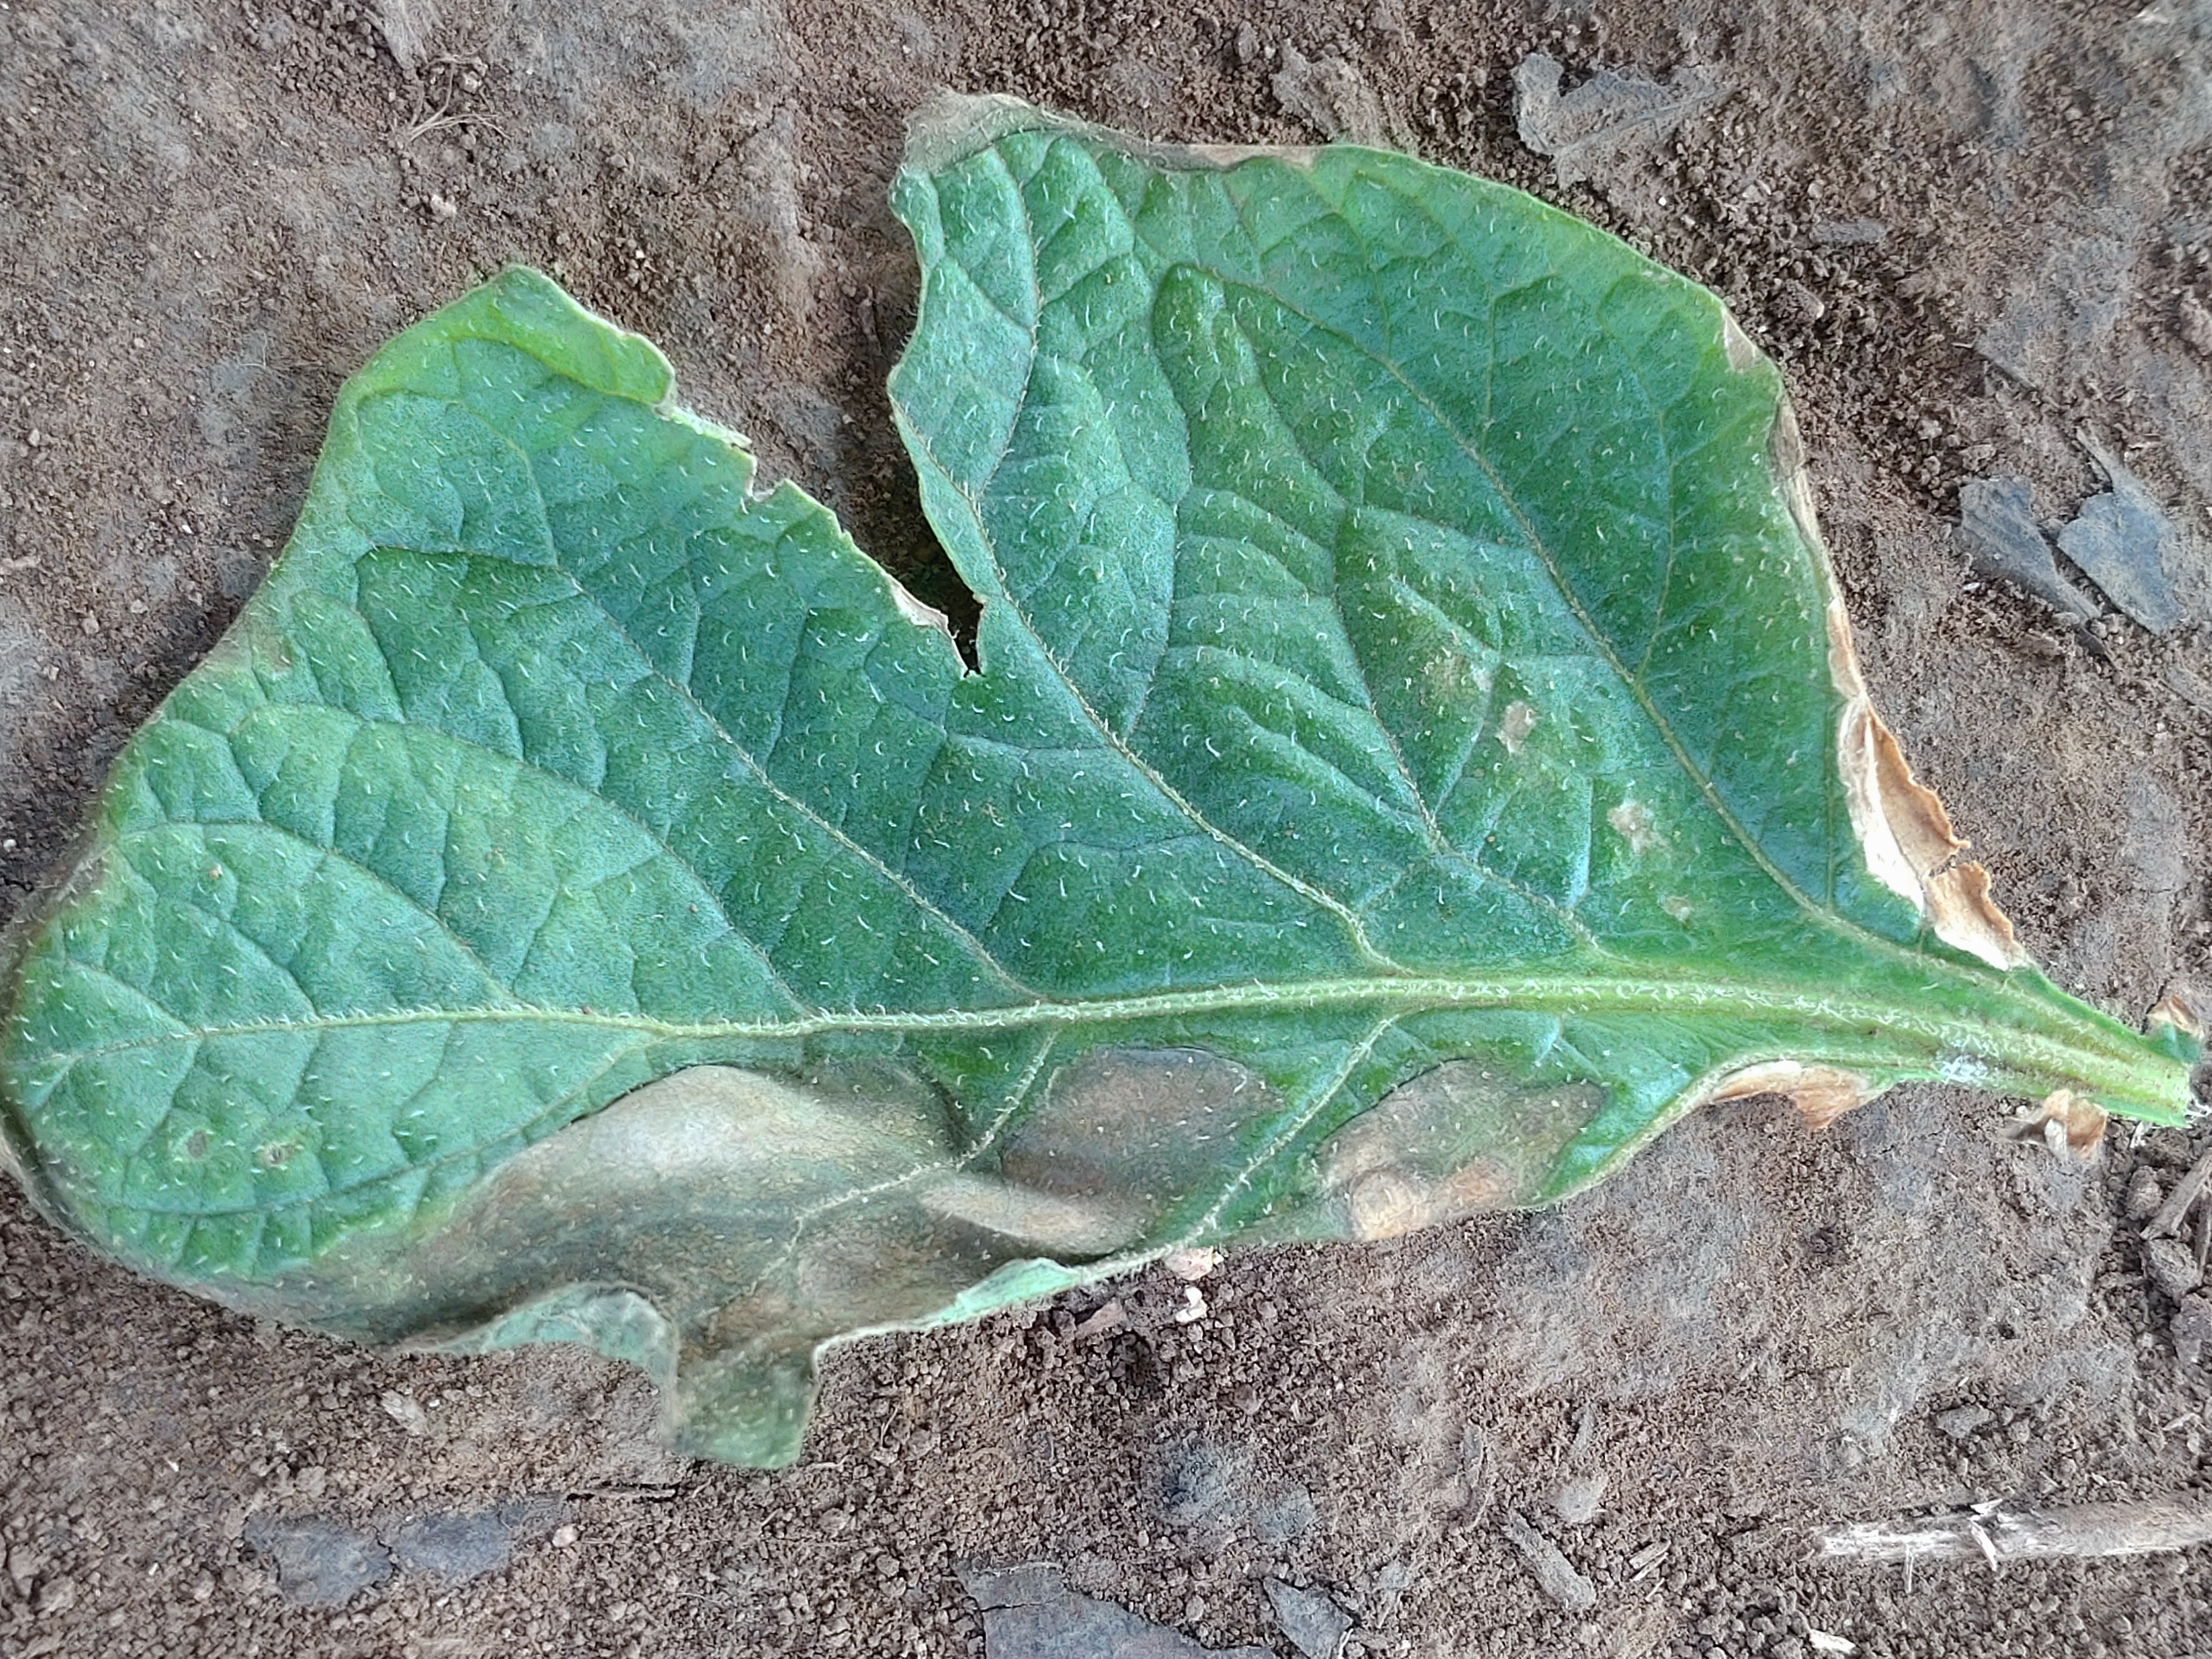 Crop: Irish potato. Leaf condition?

early blight
